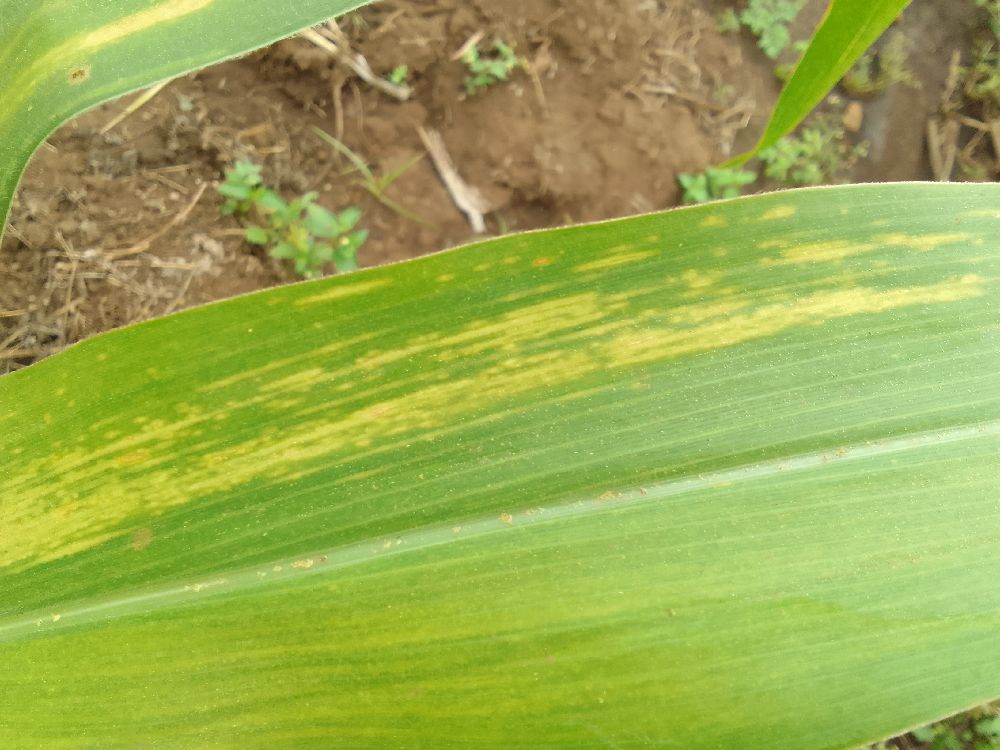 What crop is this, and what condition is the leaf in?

maize, maize lethal necrosis
